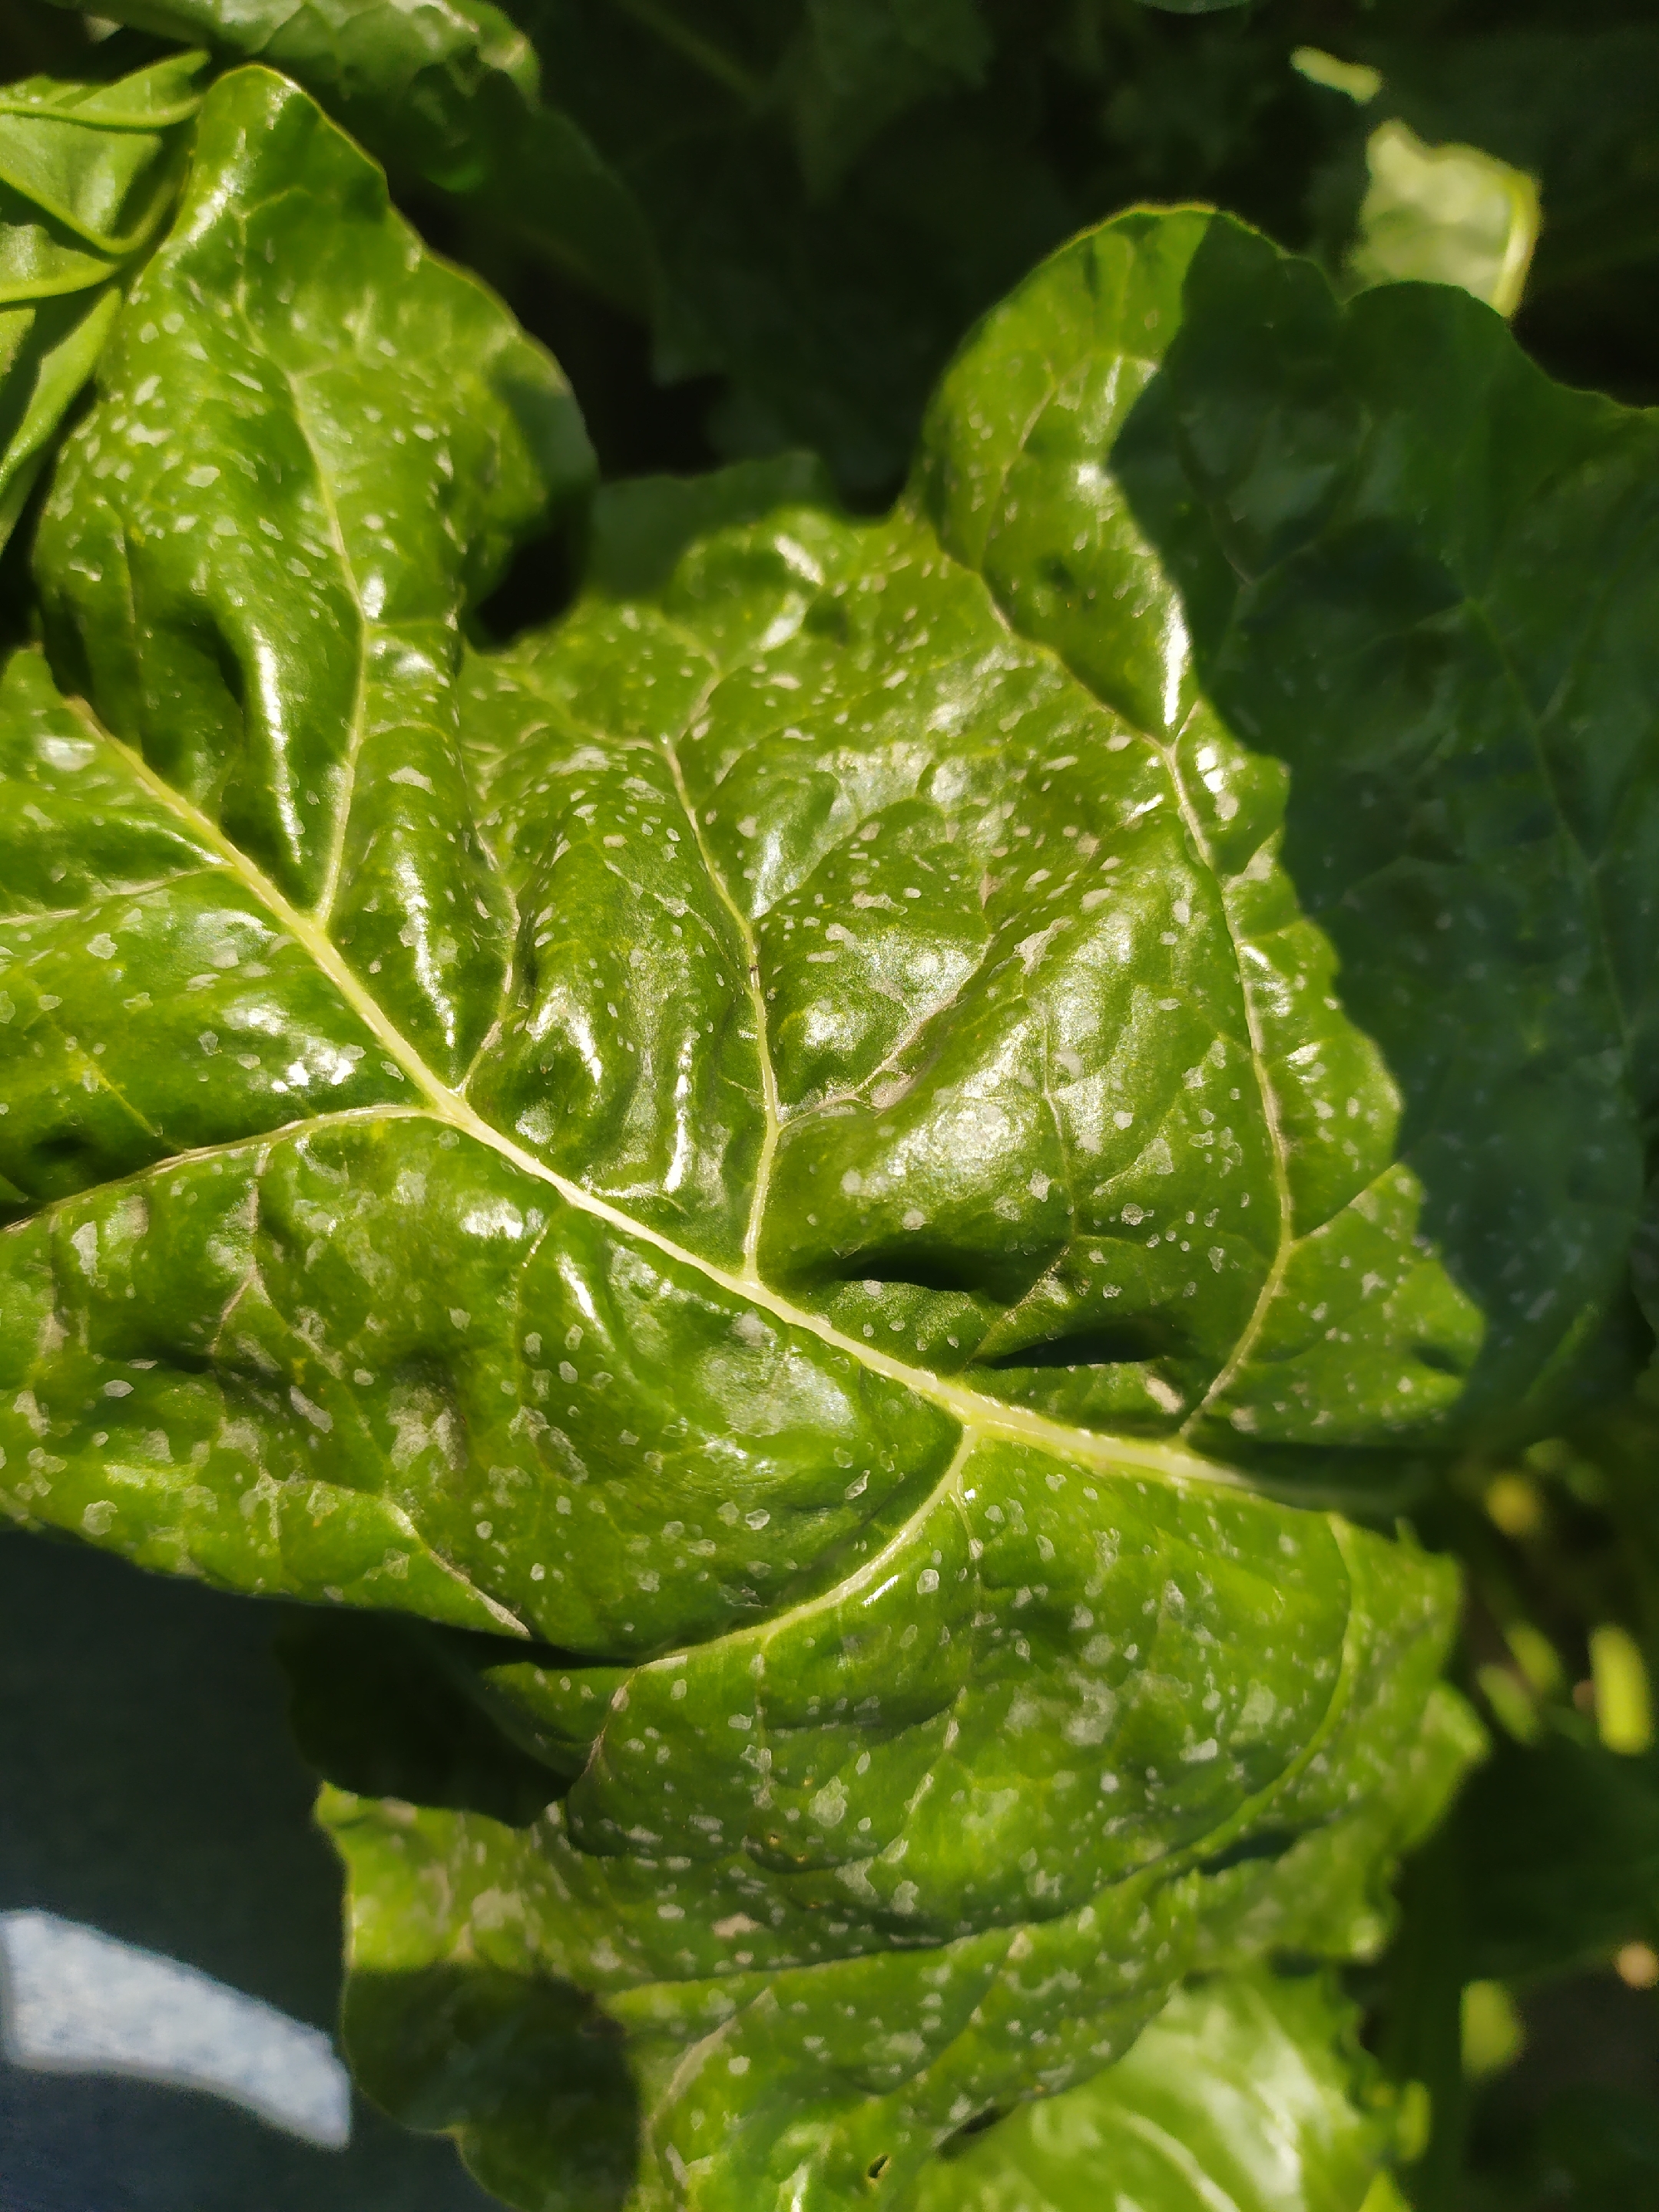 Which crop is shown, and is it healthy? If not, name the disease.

beet, unaffected
